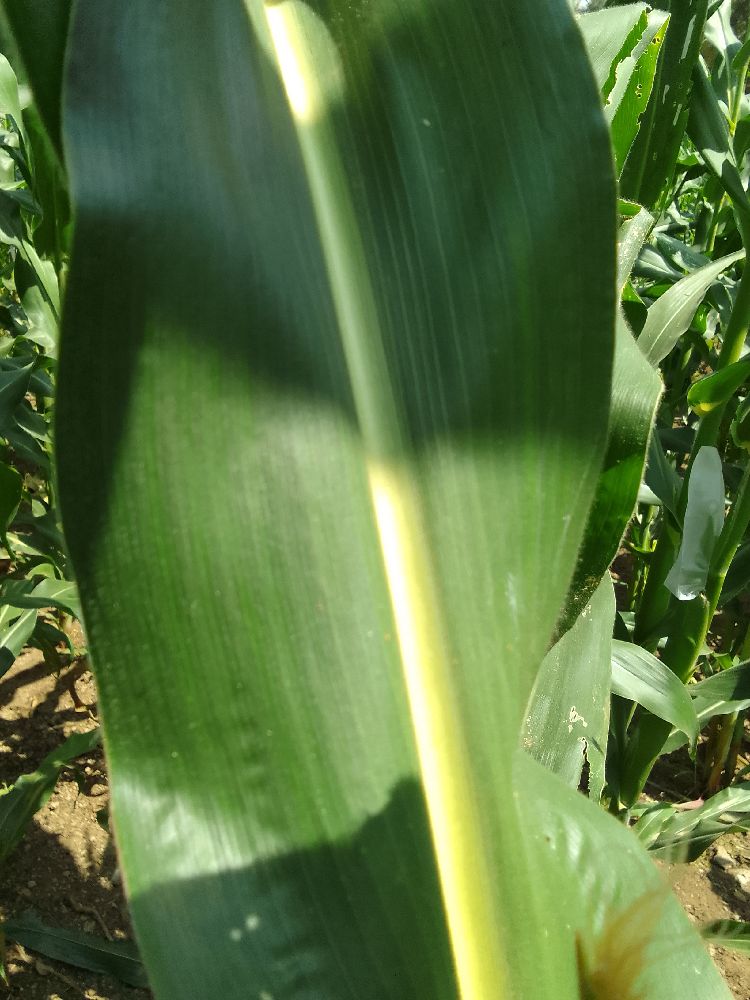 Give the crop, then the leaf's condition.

maize, healthy
